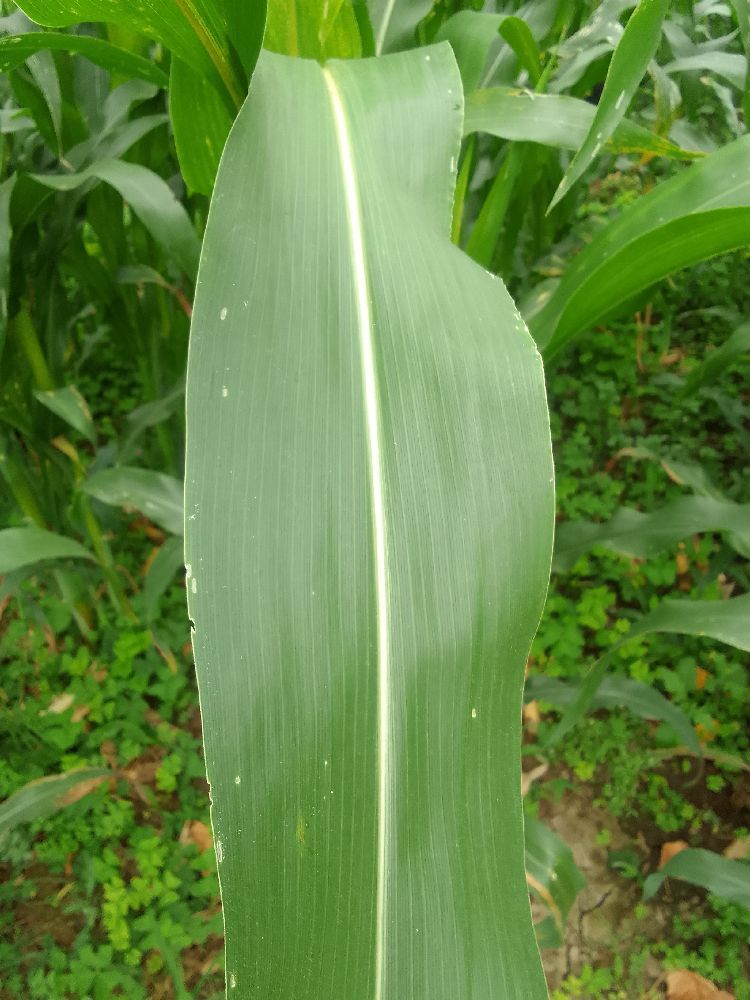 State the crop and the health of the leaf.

maize, healthy
